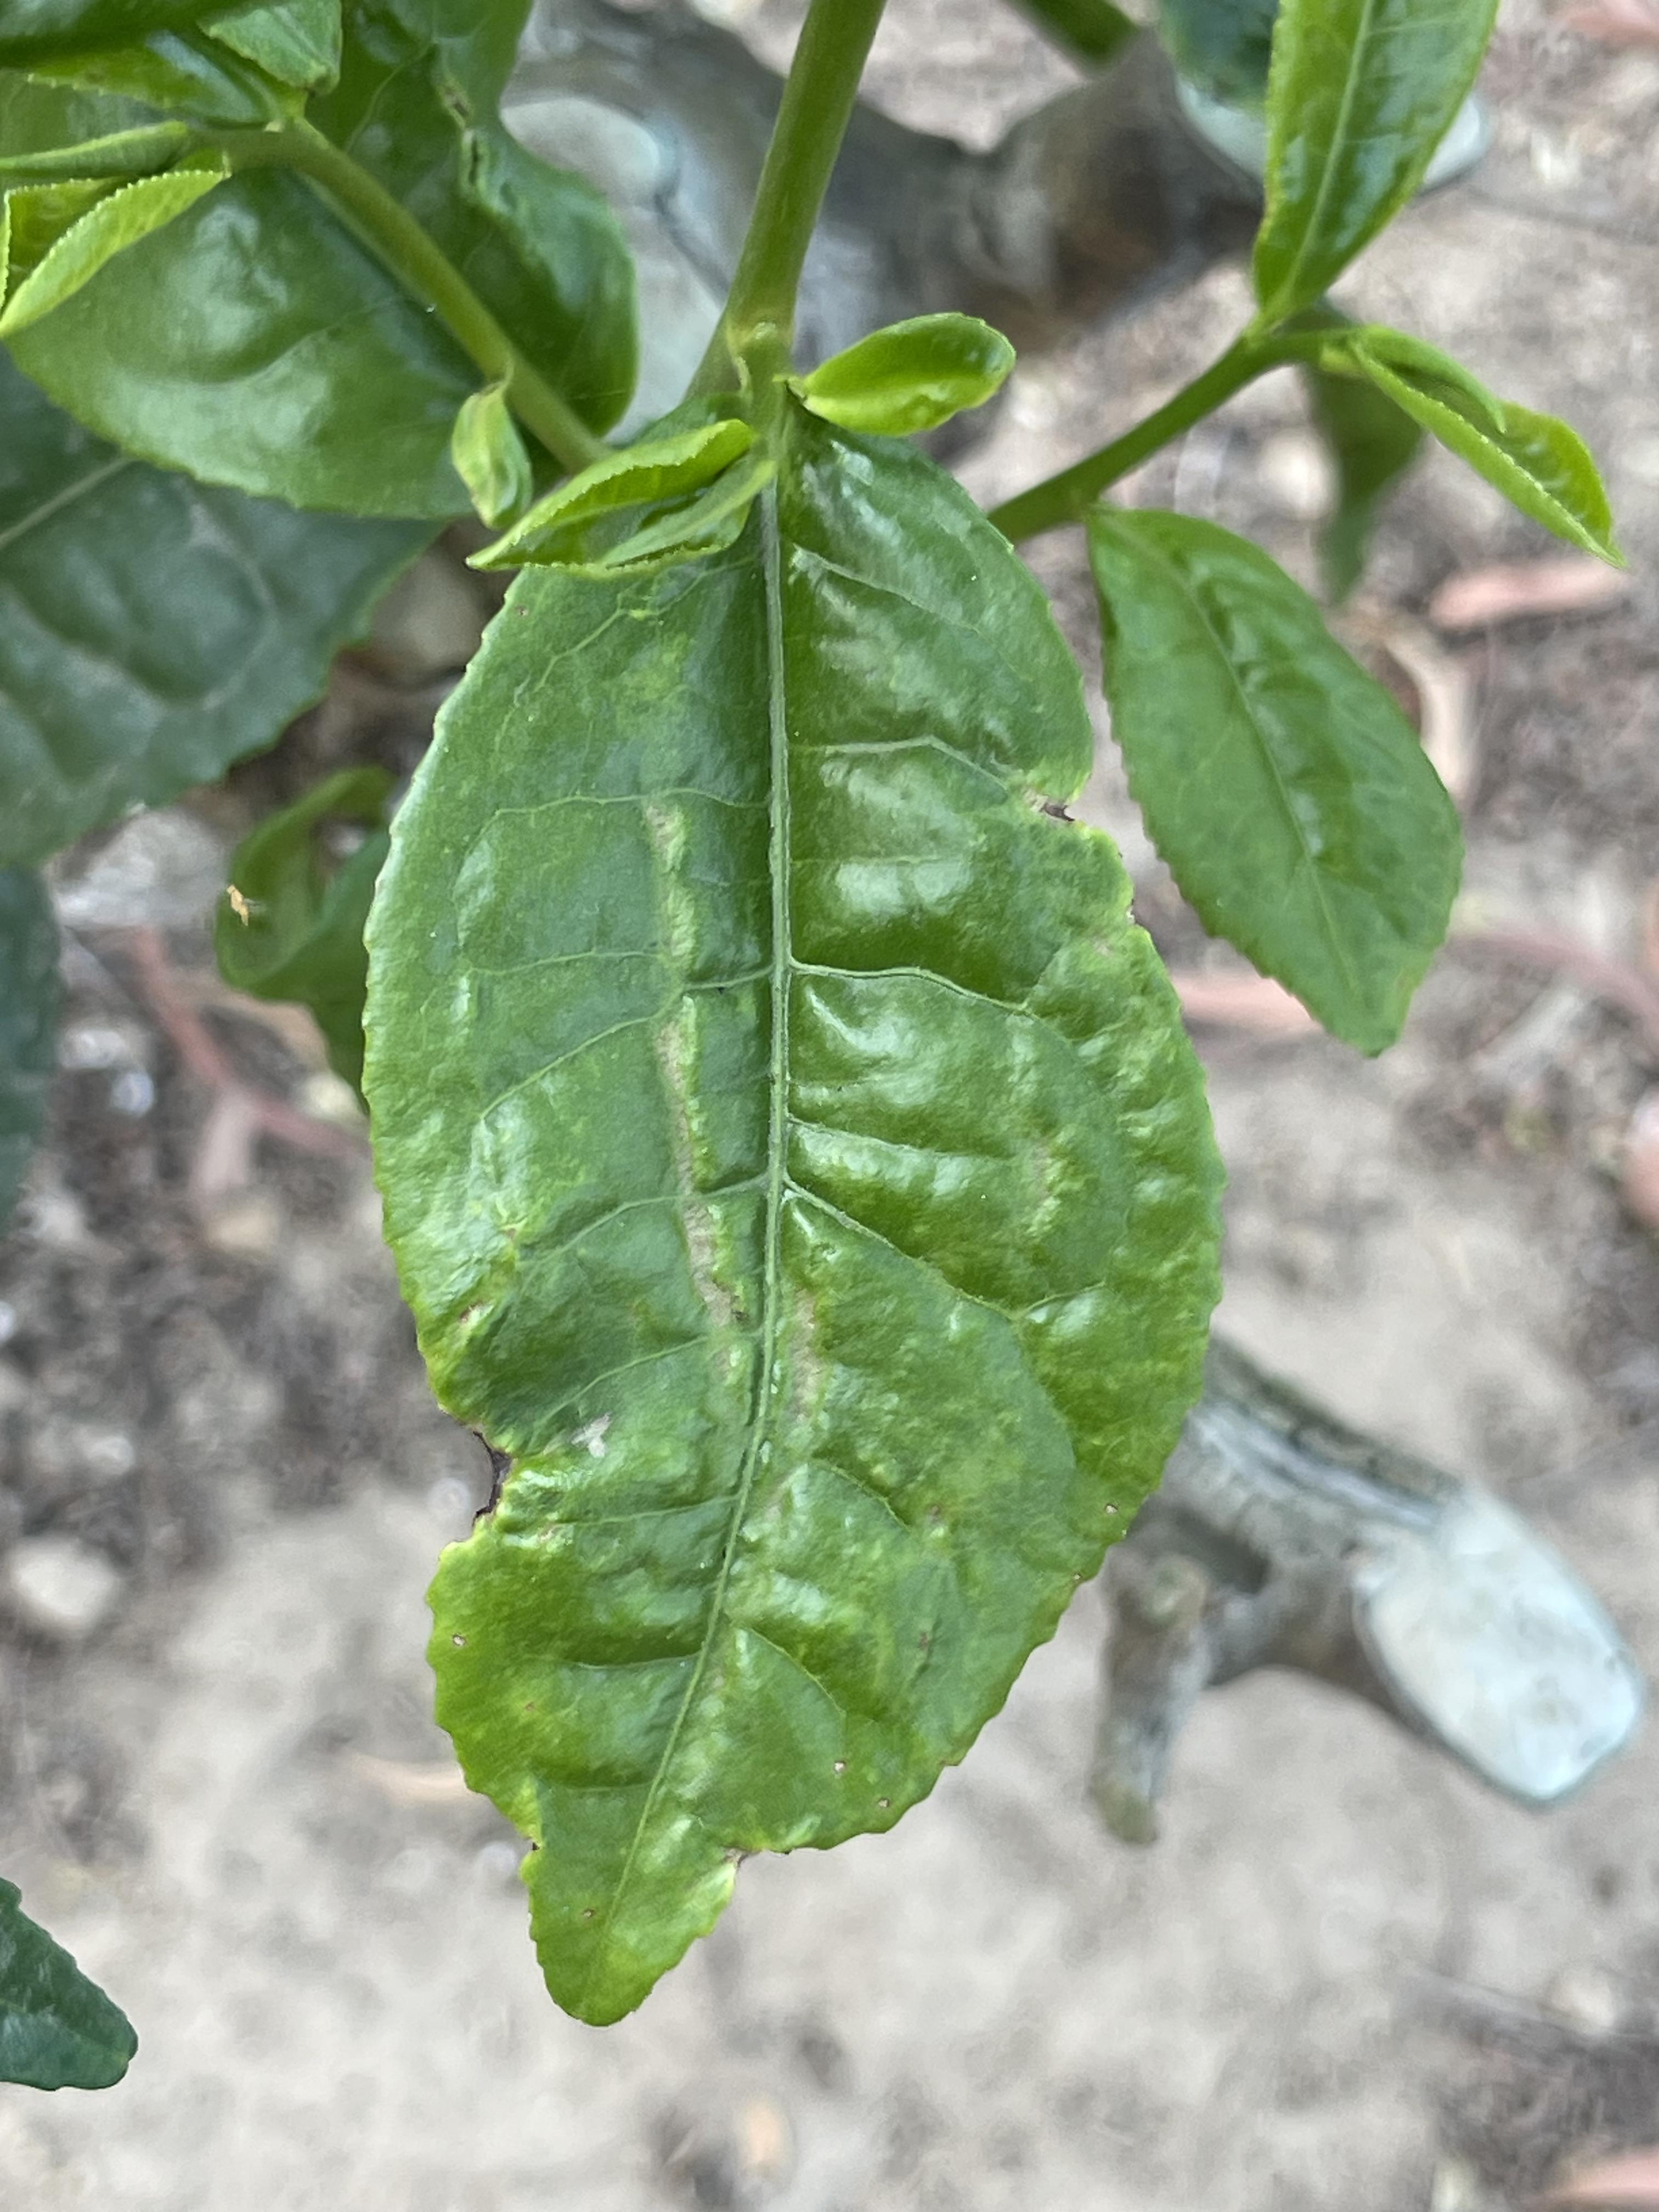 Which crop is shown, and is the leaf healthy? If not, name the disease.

tea, helopeltis
